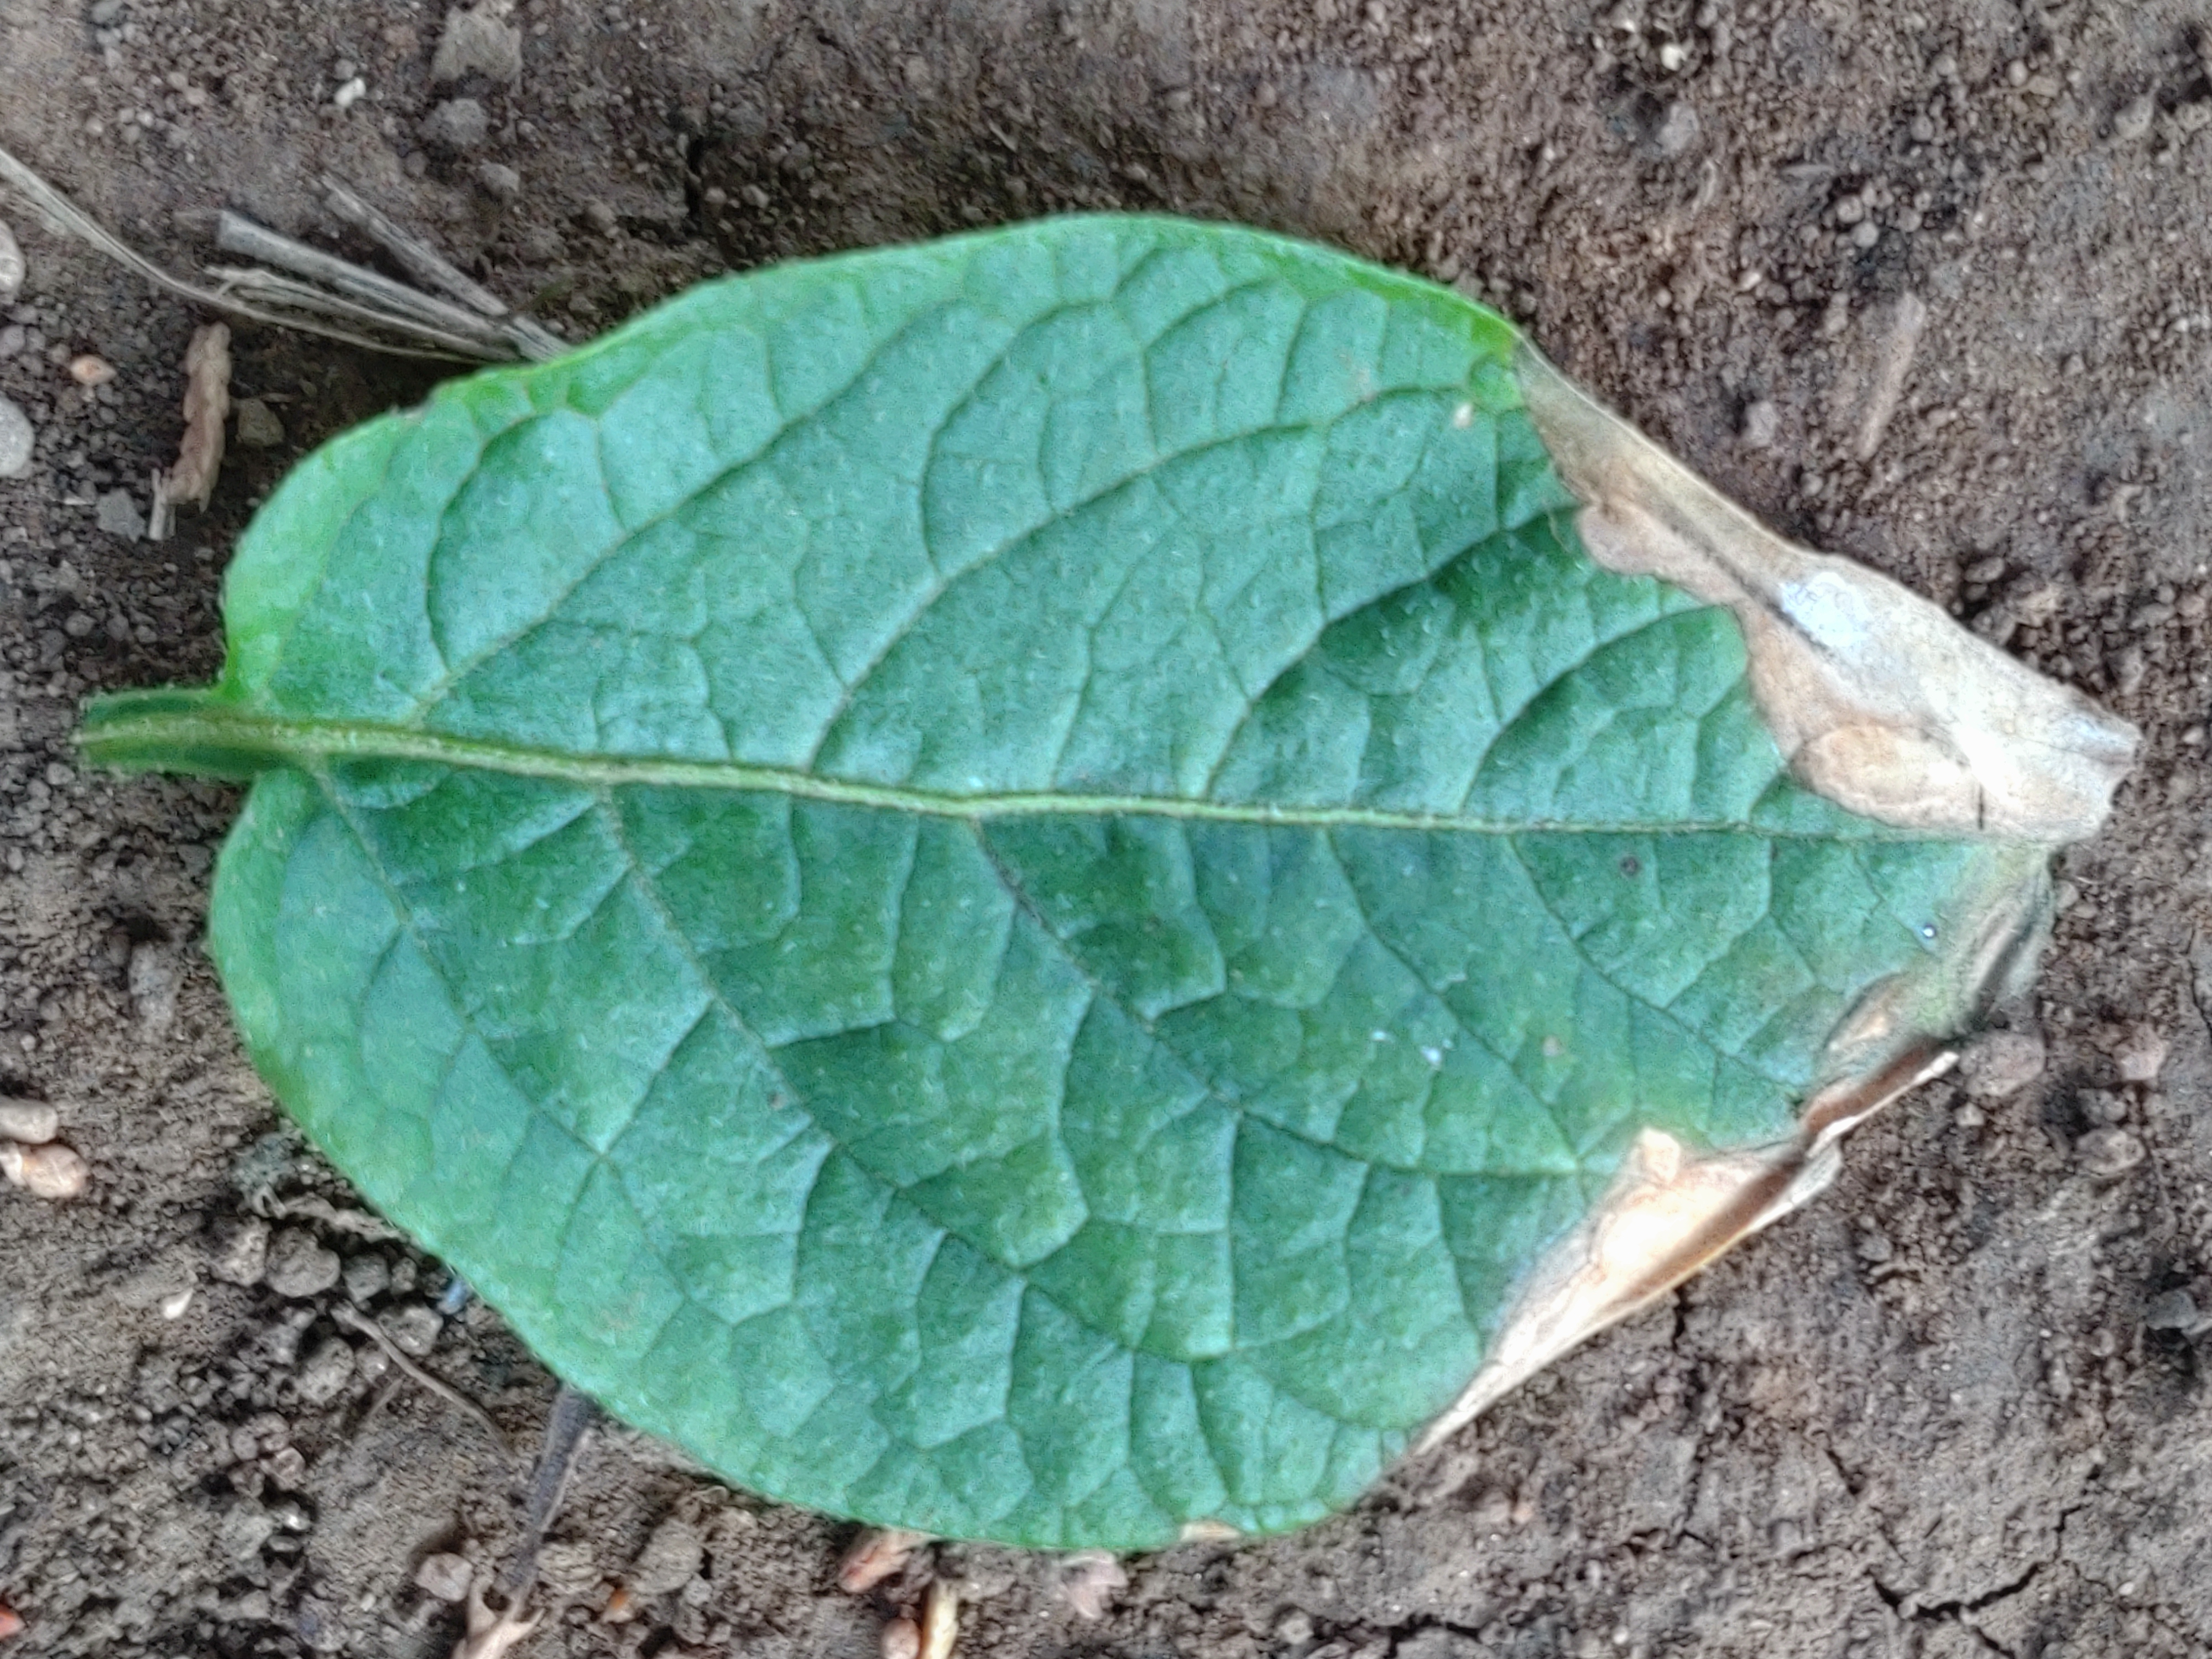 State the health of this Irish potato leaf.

early blight
